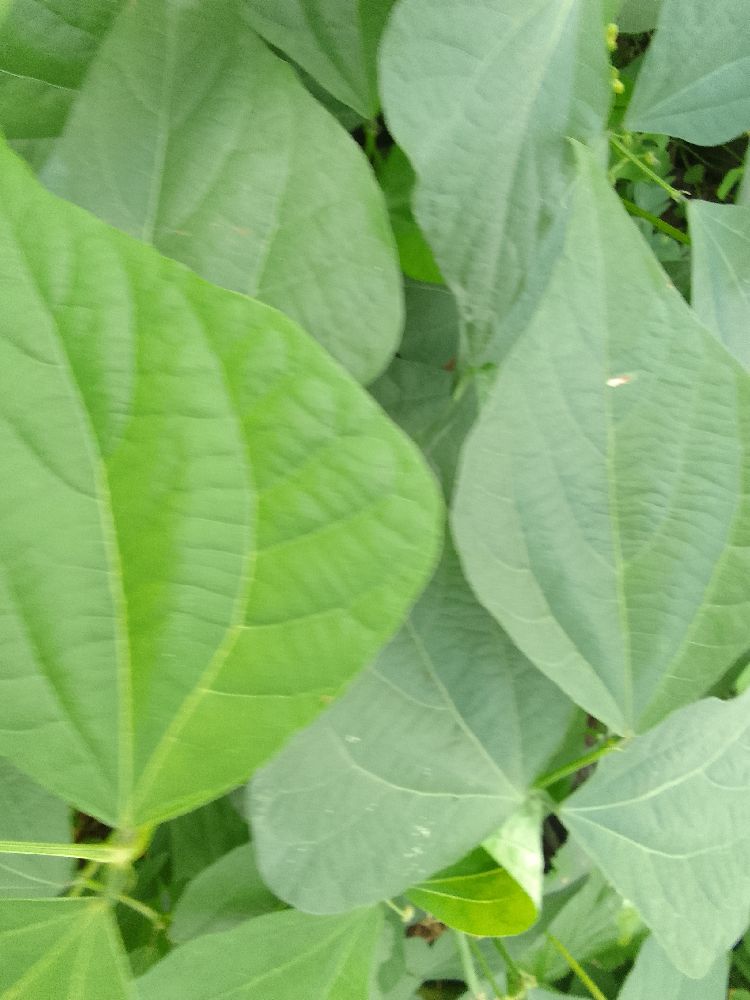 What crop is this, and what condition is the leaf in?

common bean, healthy
